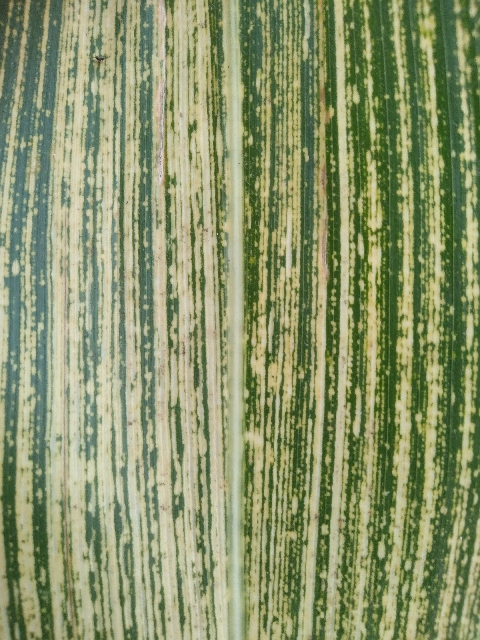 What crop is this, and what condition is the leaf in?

maize, maize streak virus
